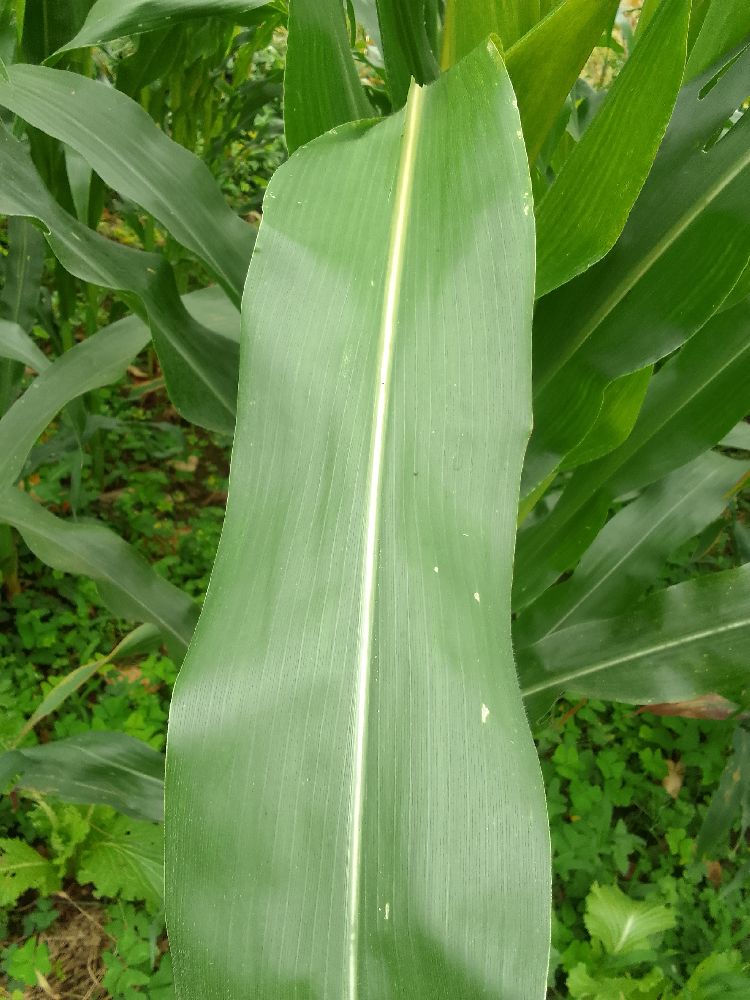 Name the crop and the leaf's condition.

maize, healthy
